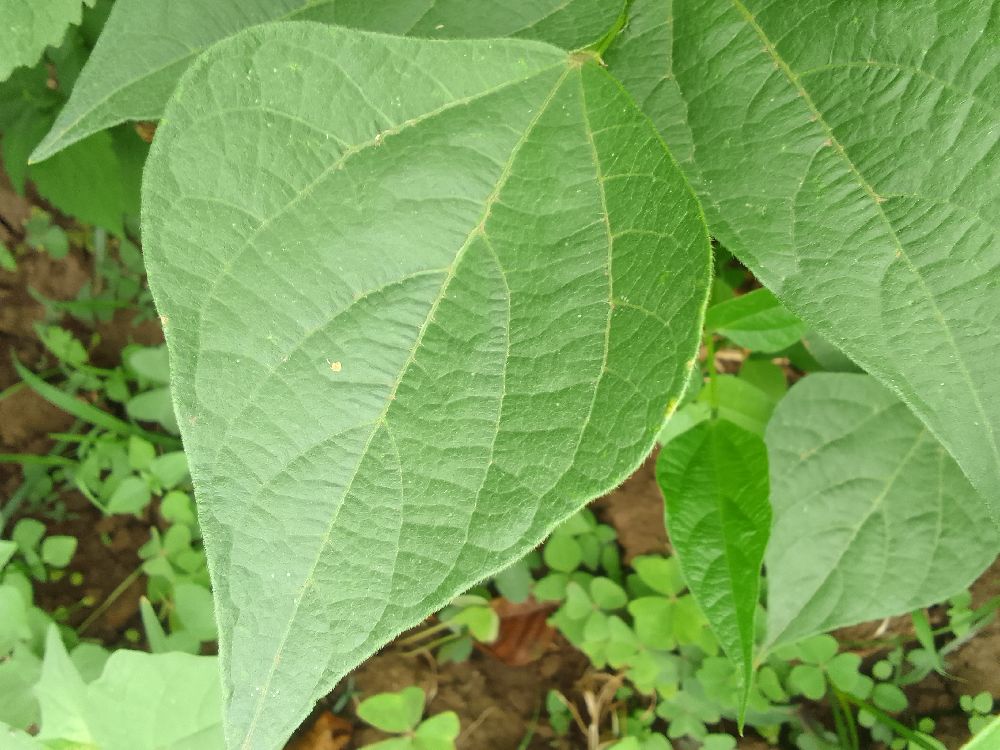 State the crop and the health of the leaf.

common bean, healthy
